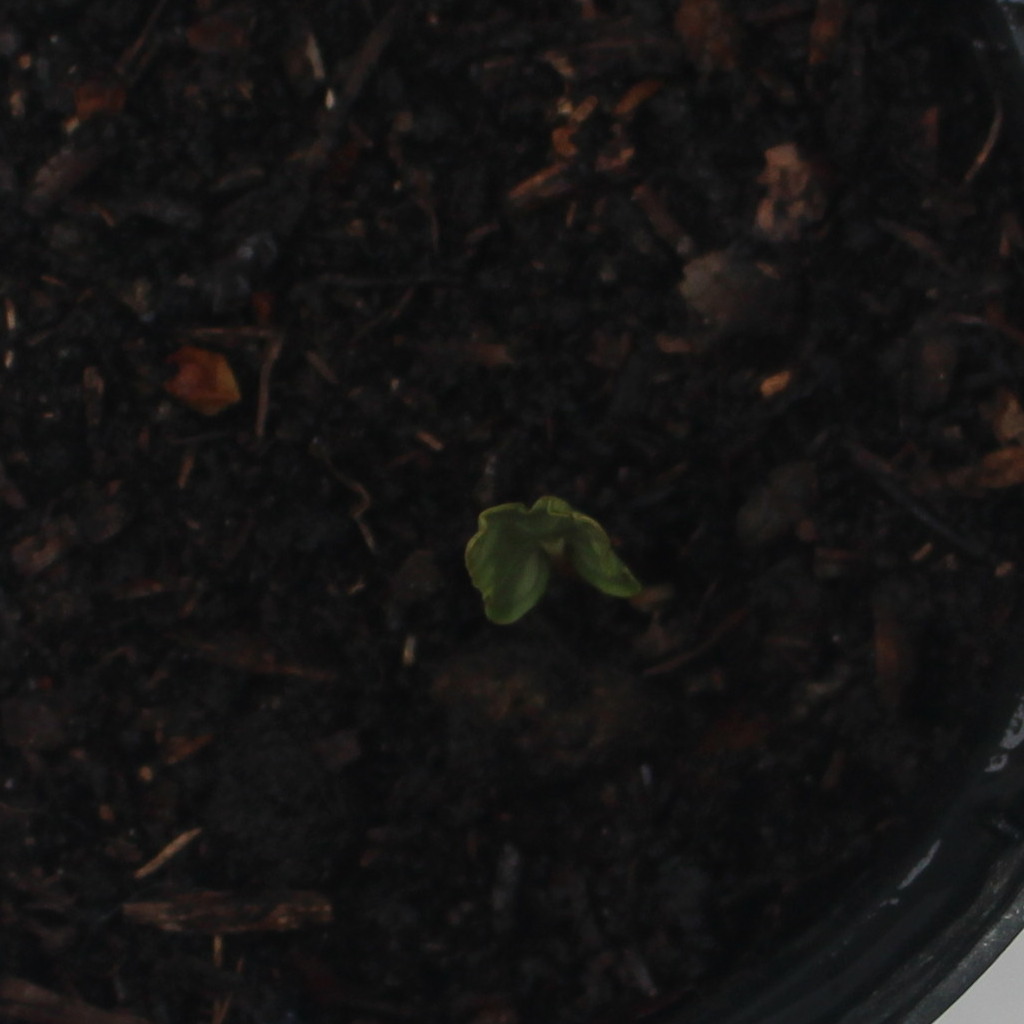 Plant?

Convolvulus arvensis
